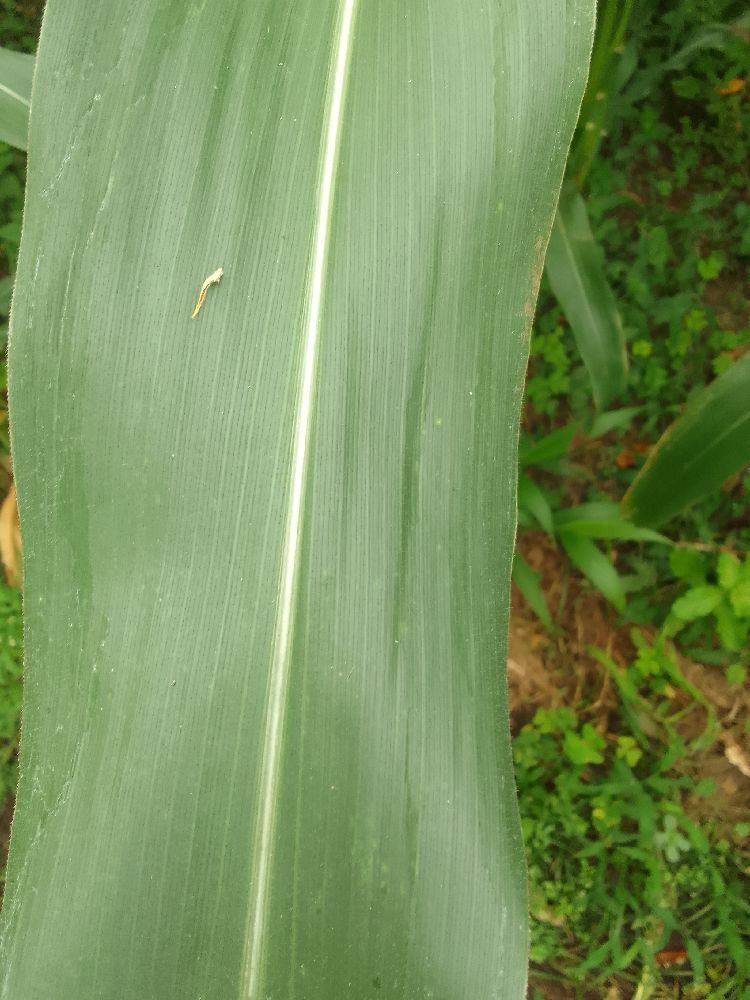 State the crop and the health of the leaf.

maize, healthy
